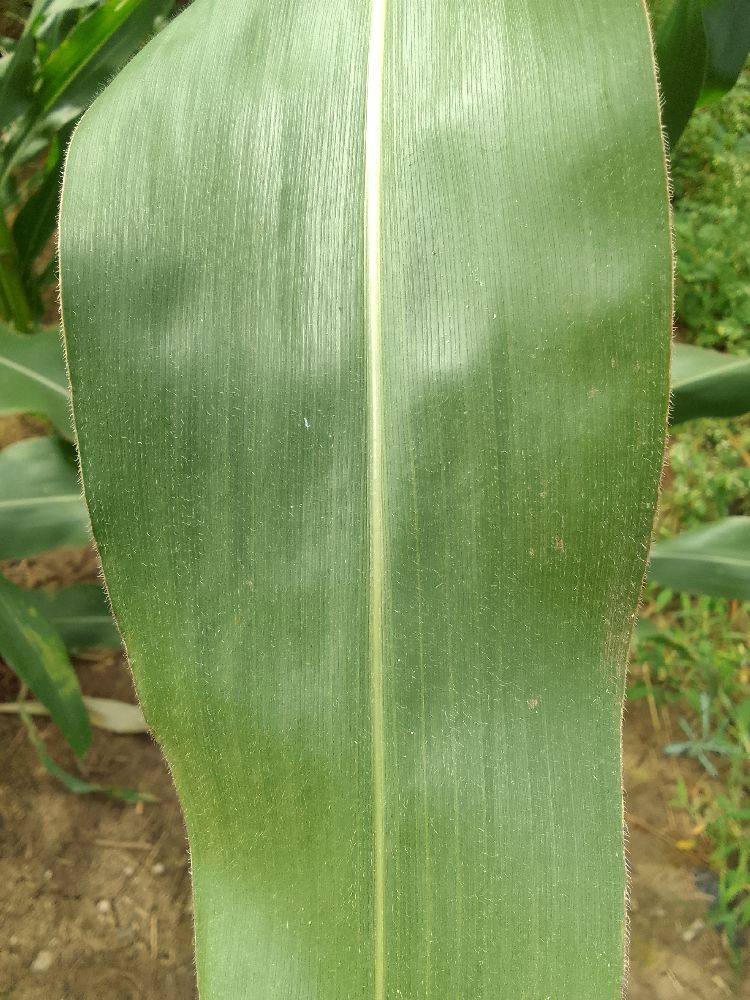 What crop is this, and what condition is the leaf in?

maize, healthy
